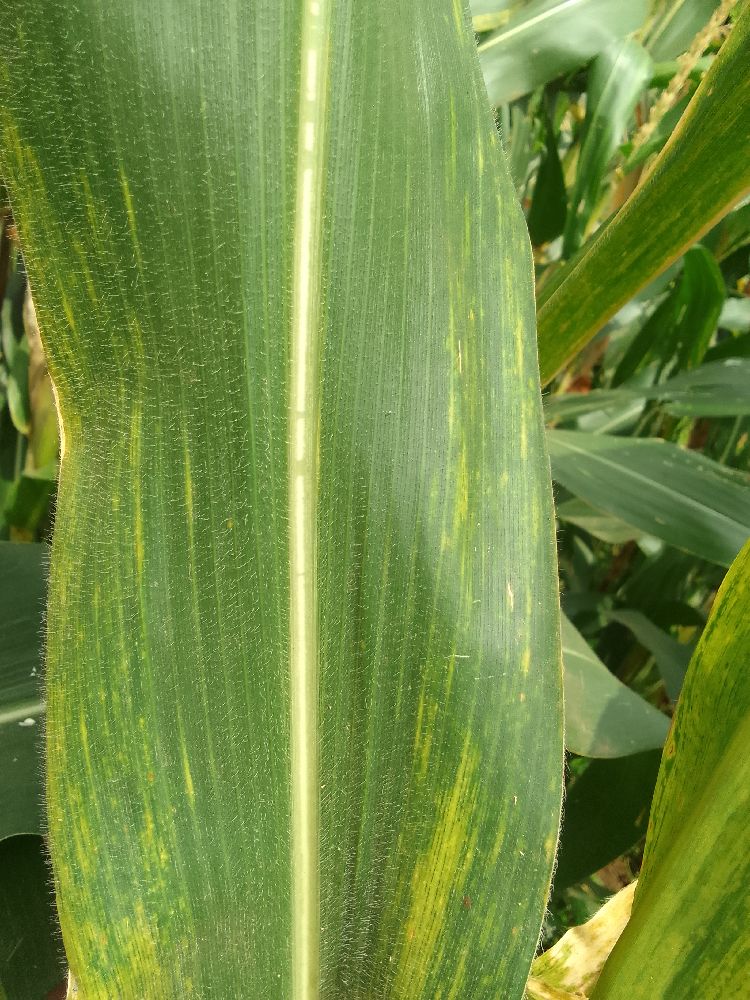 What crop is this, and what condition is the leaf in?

maize, maize lethal necrosis
